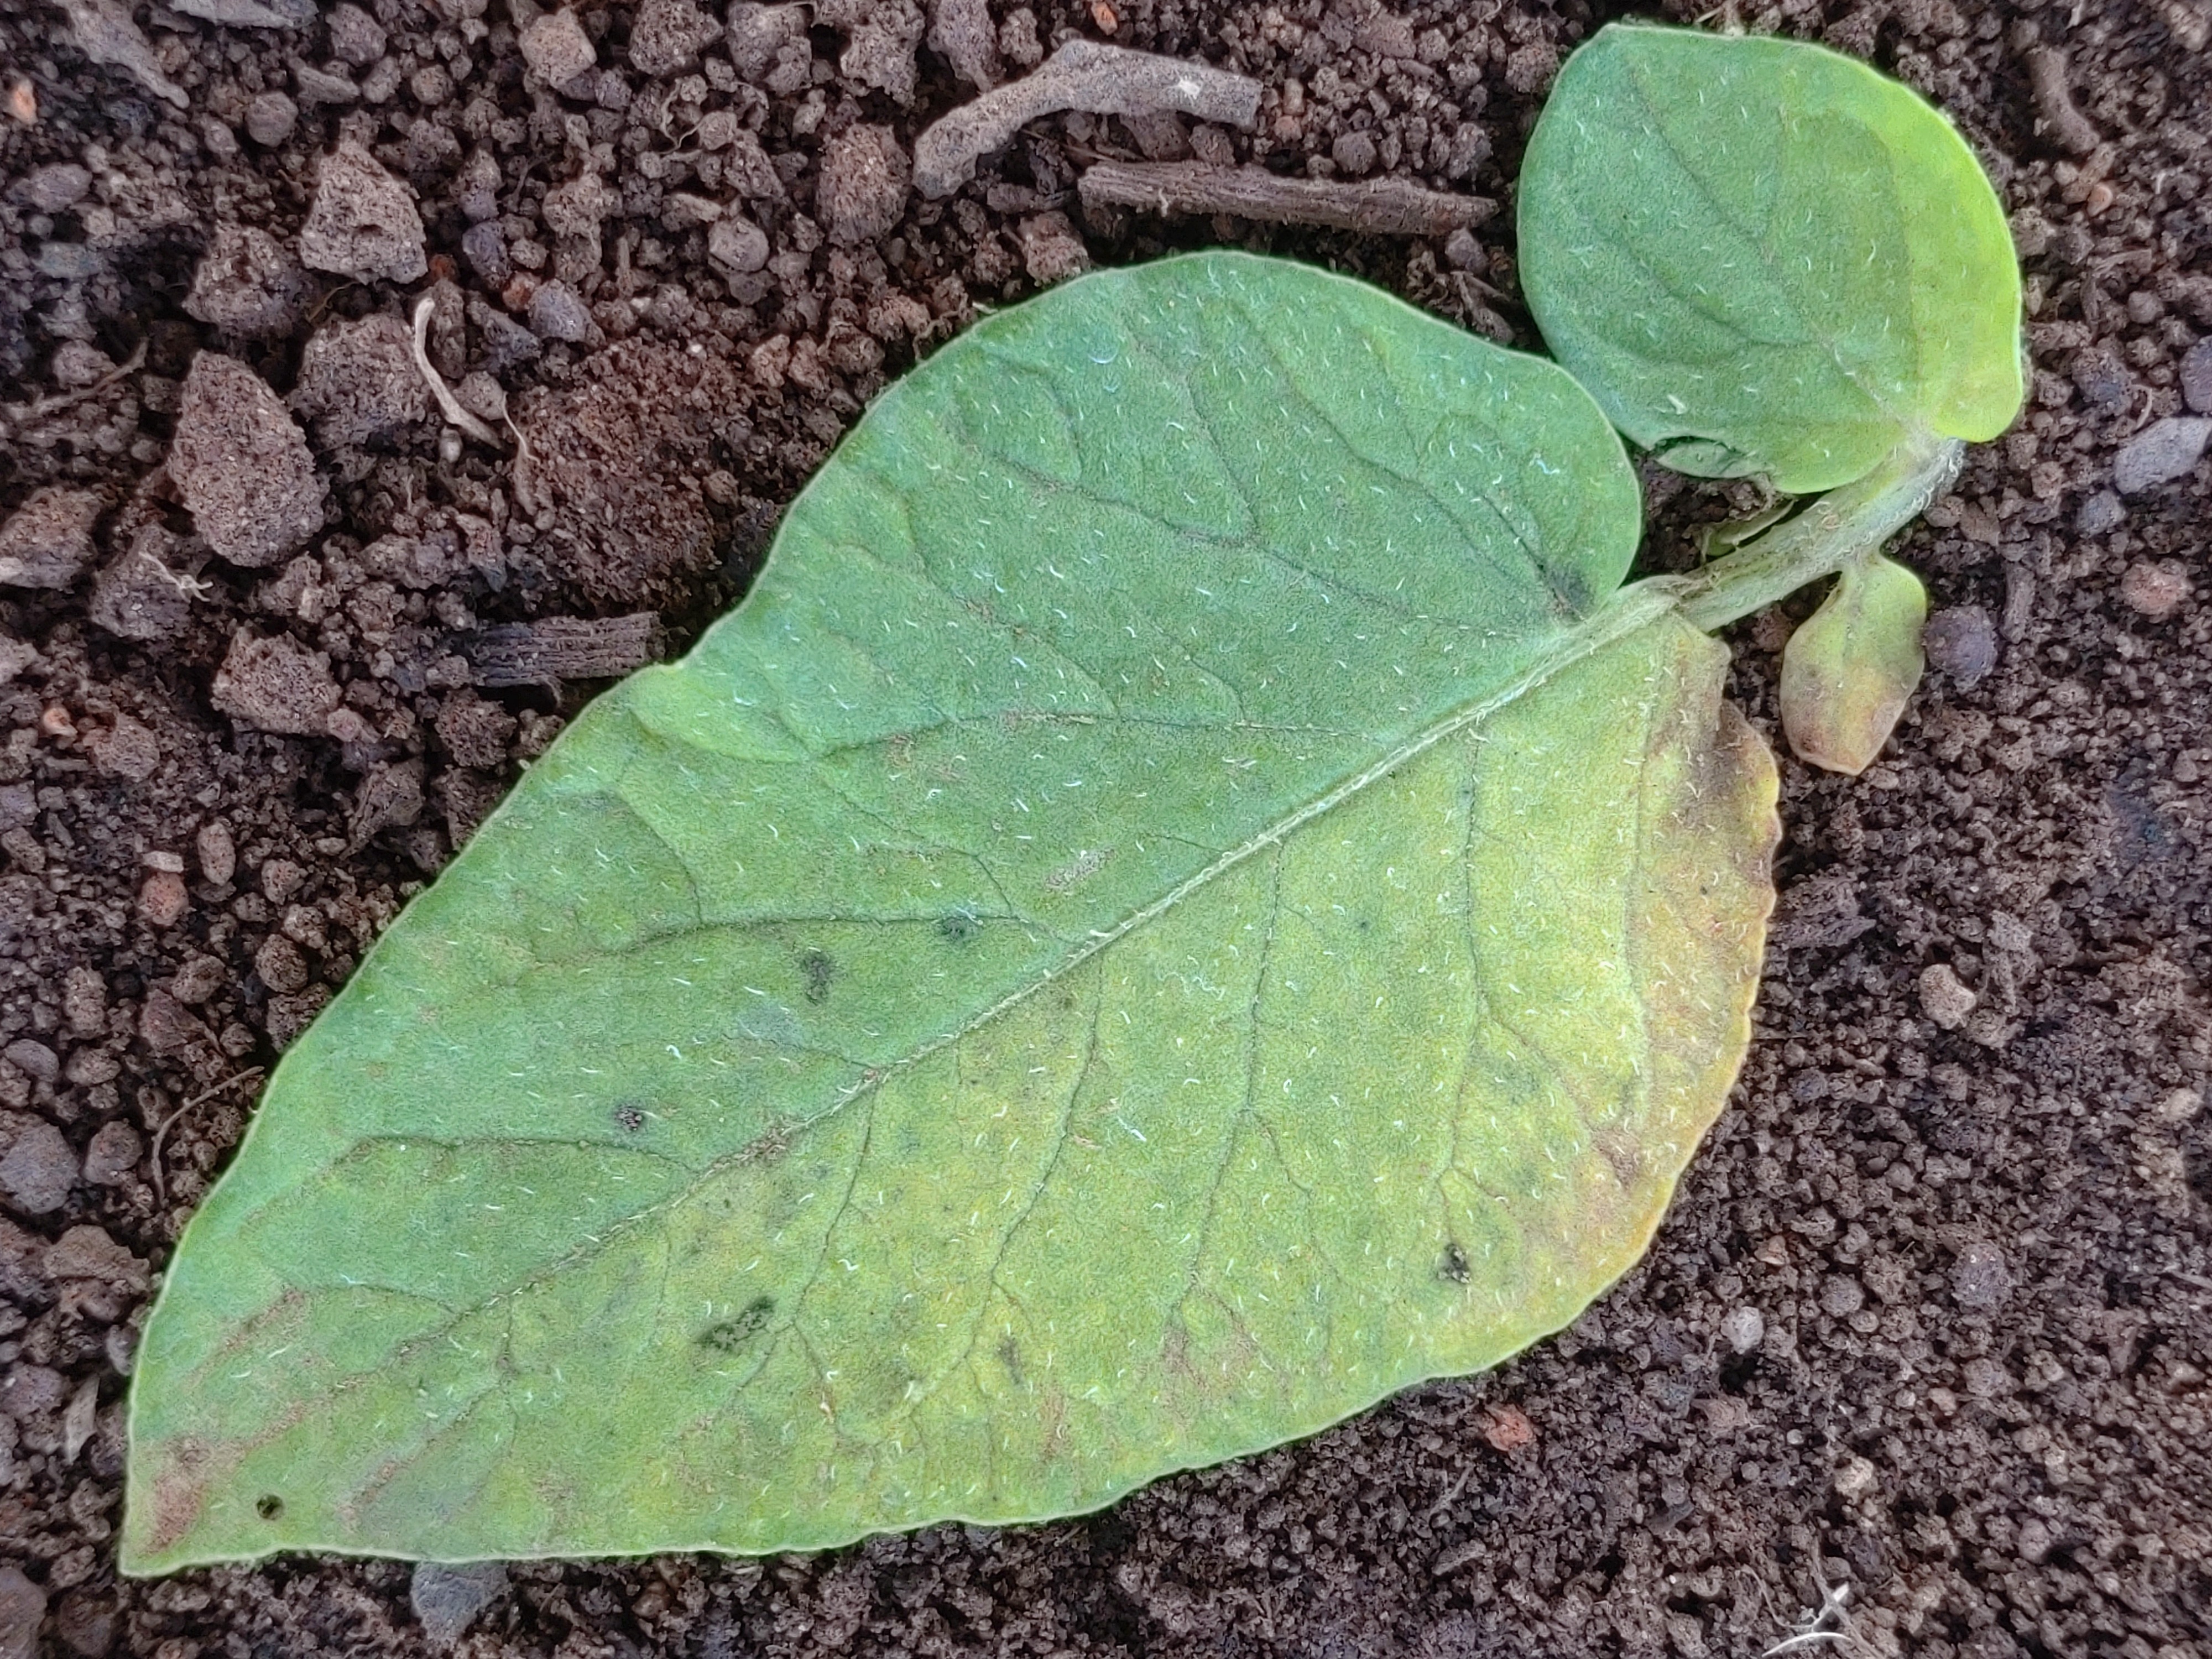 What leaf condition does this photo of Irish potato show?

late blight
